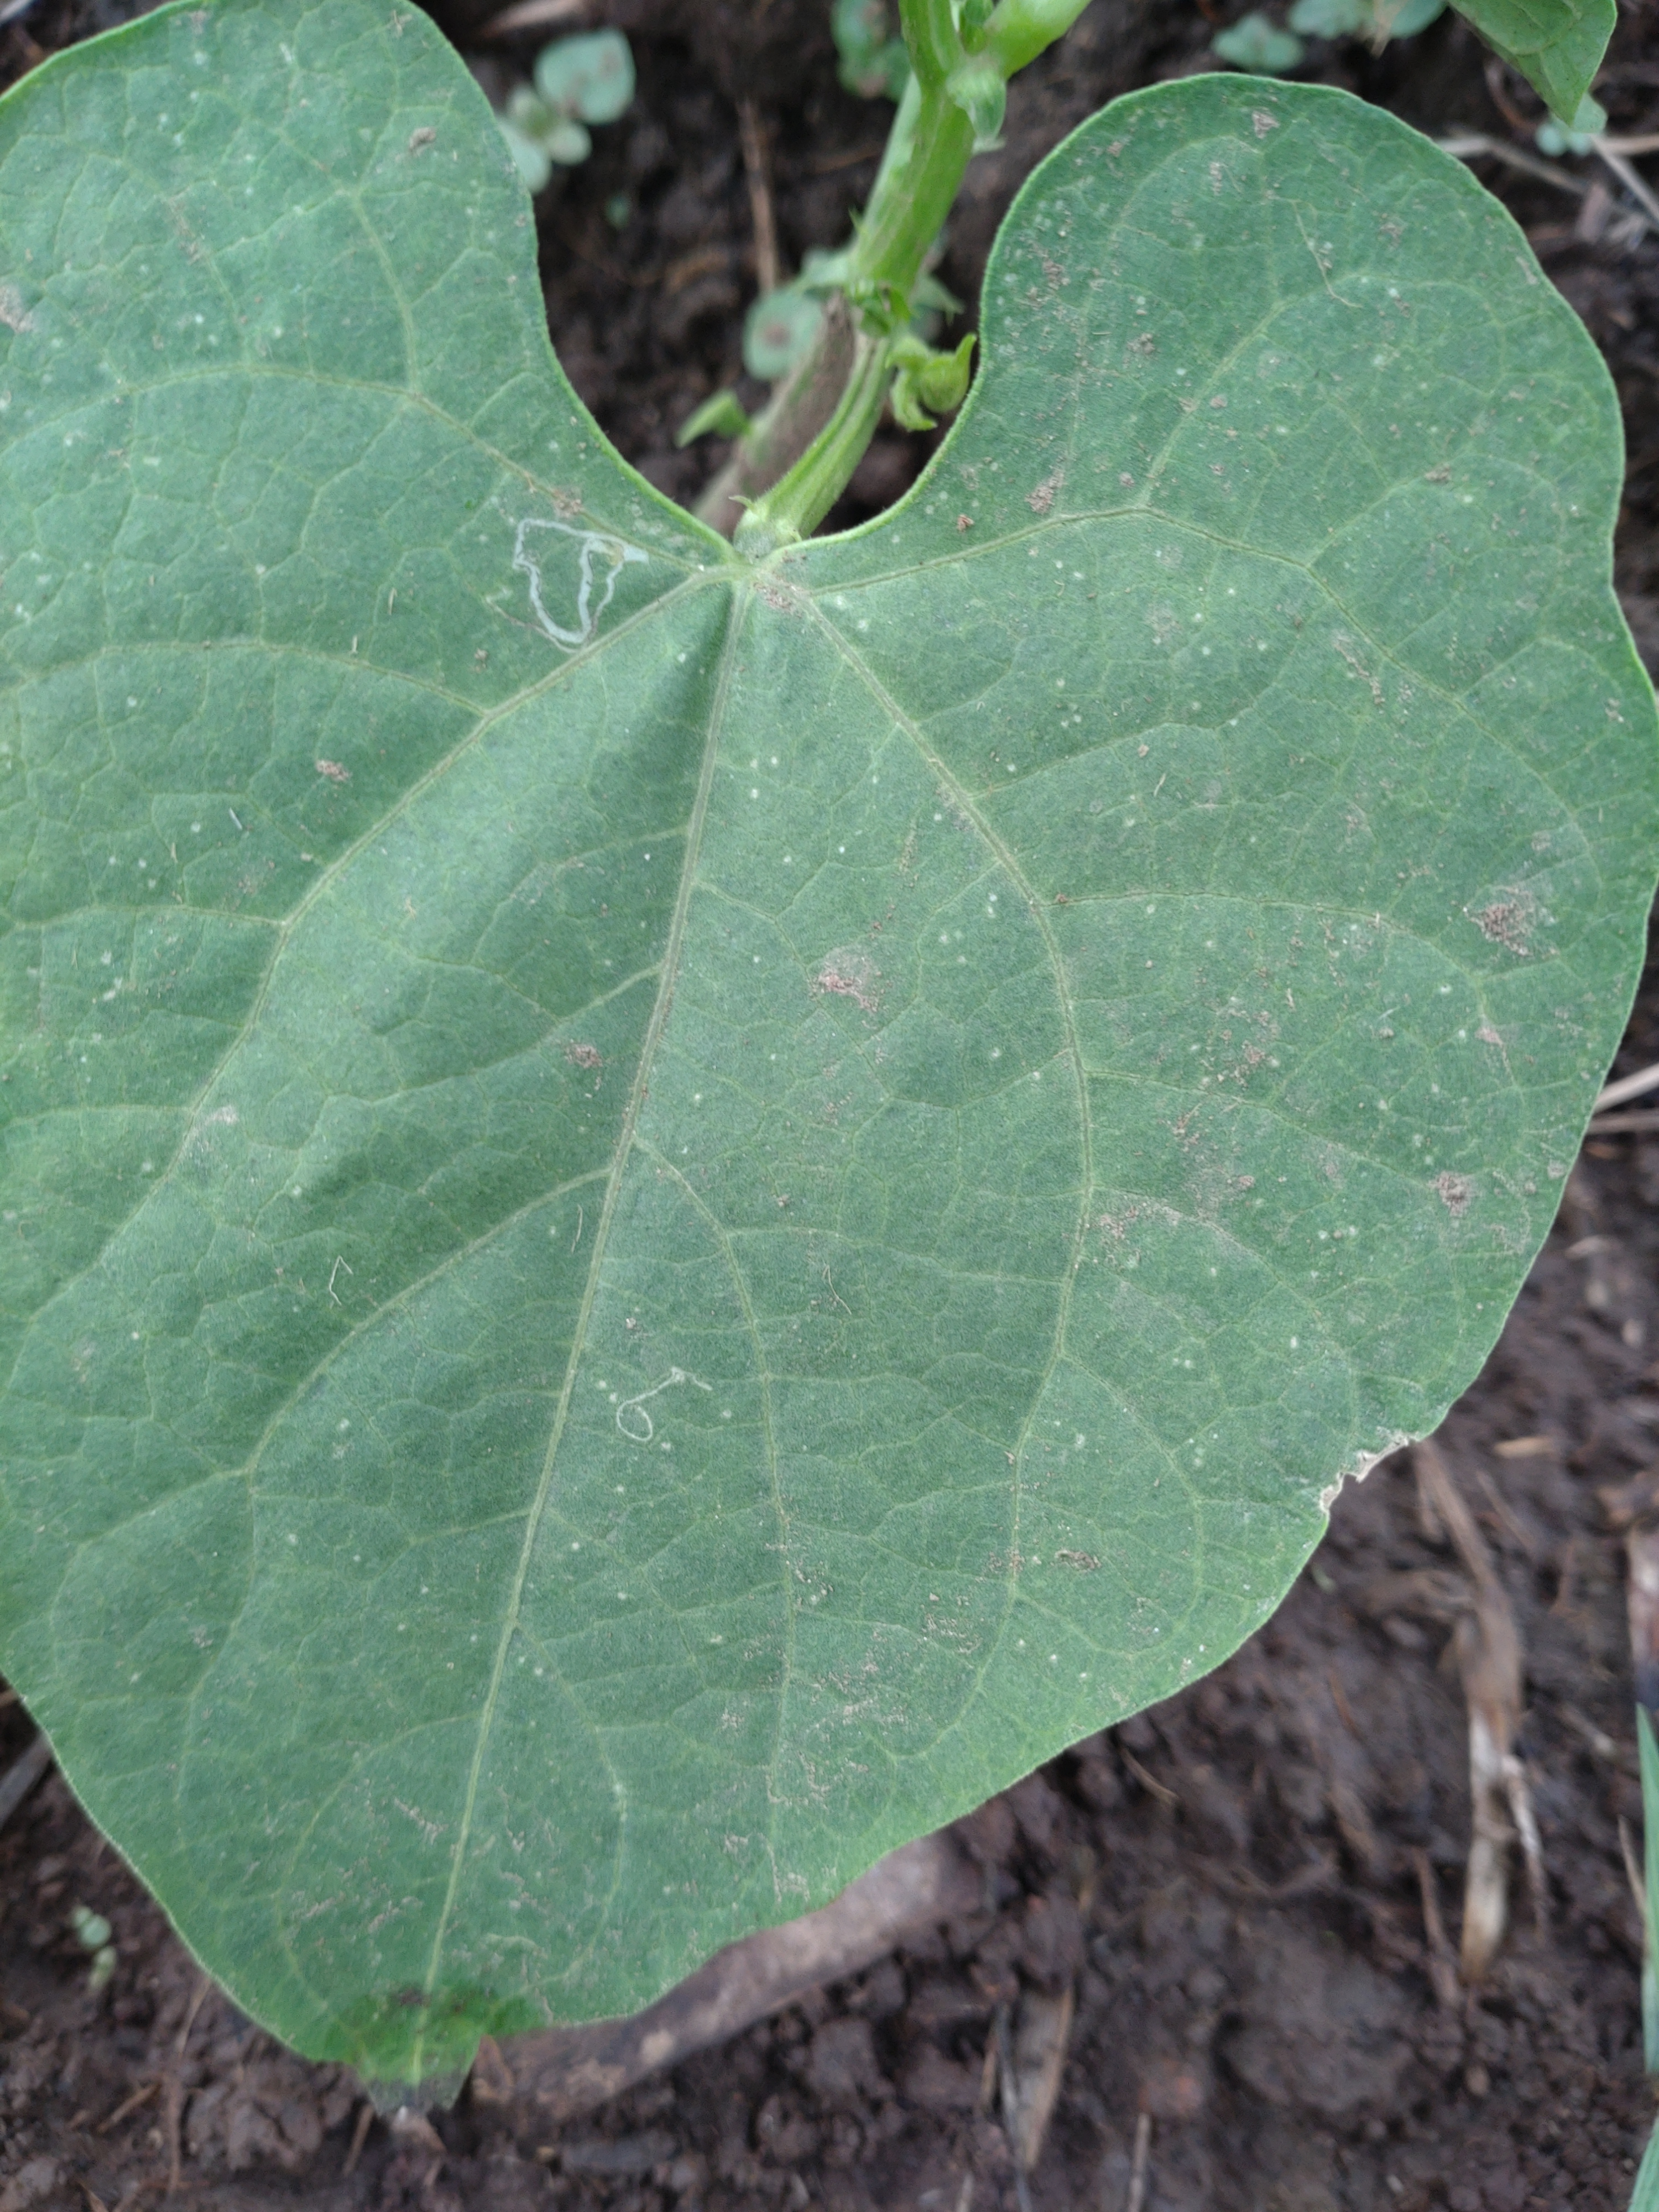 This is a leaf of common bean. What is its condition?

healthy
